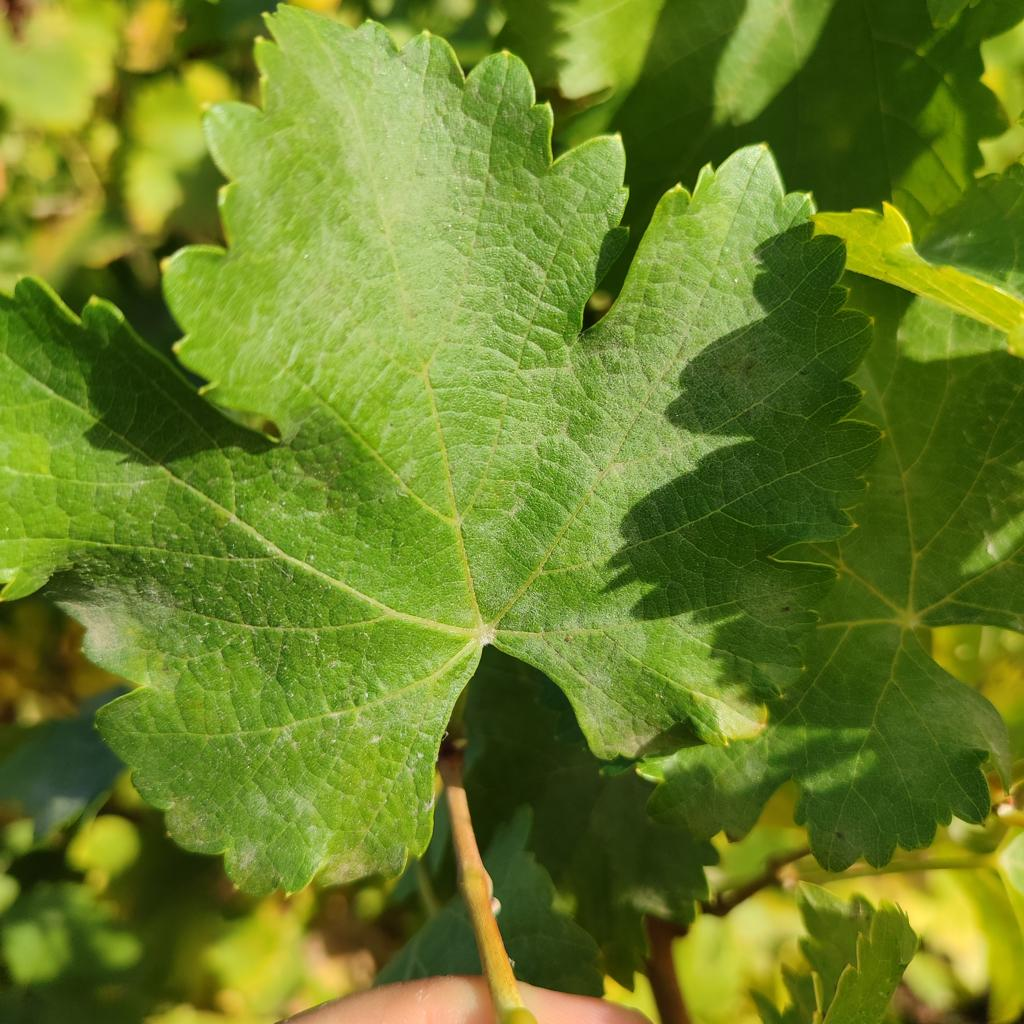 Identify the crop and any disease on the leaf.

grapevine, powdery mildew
